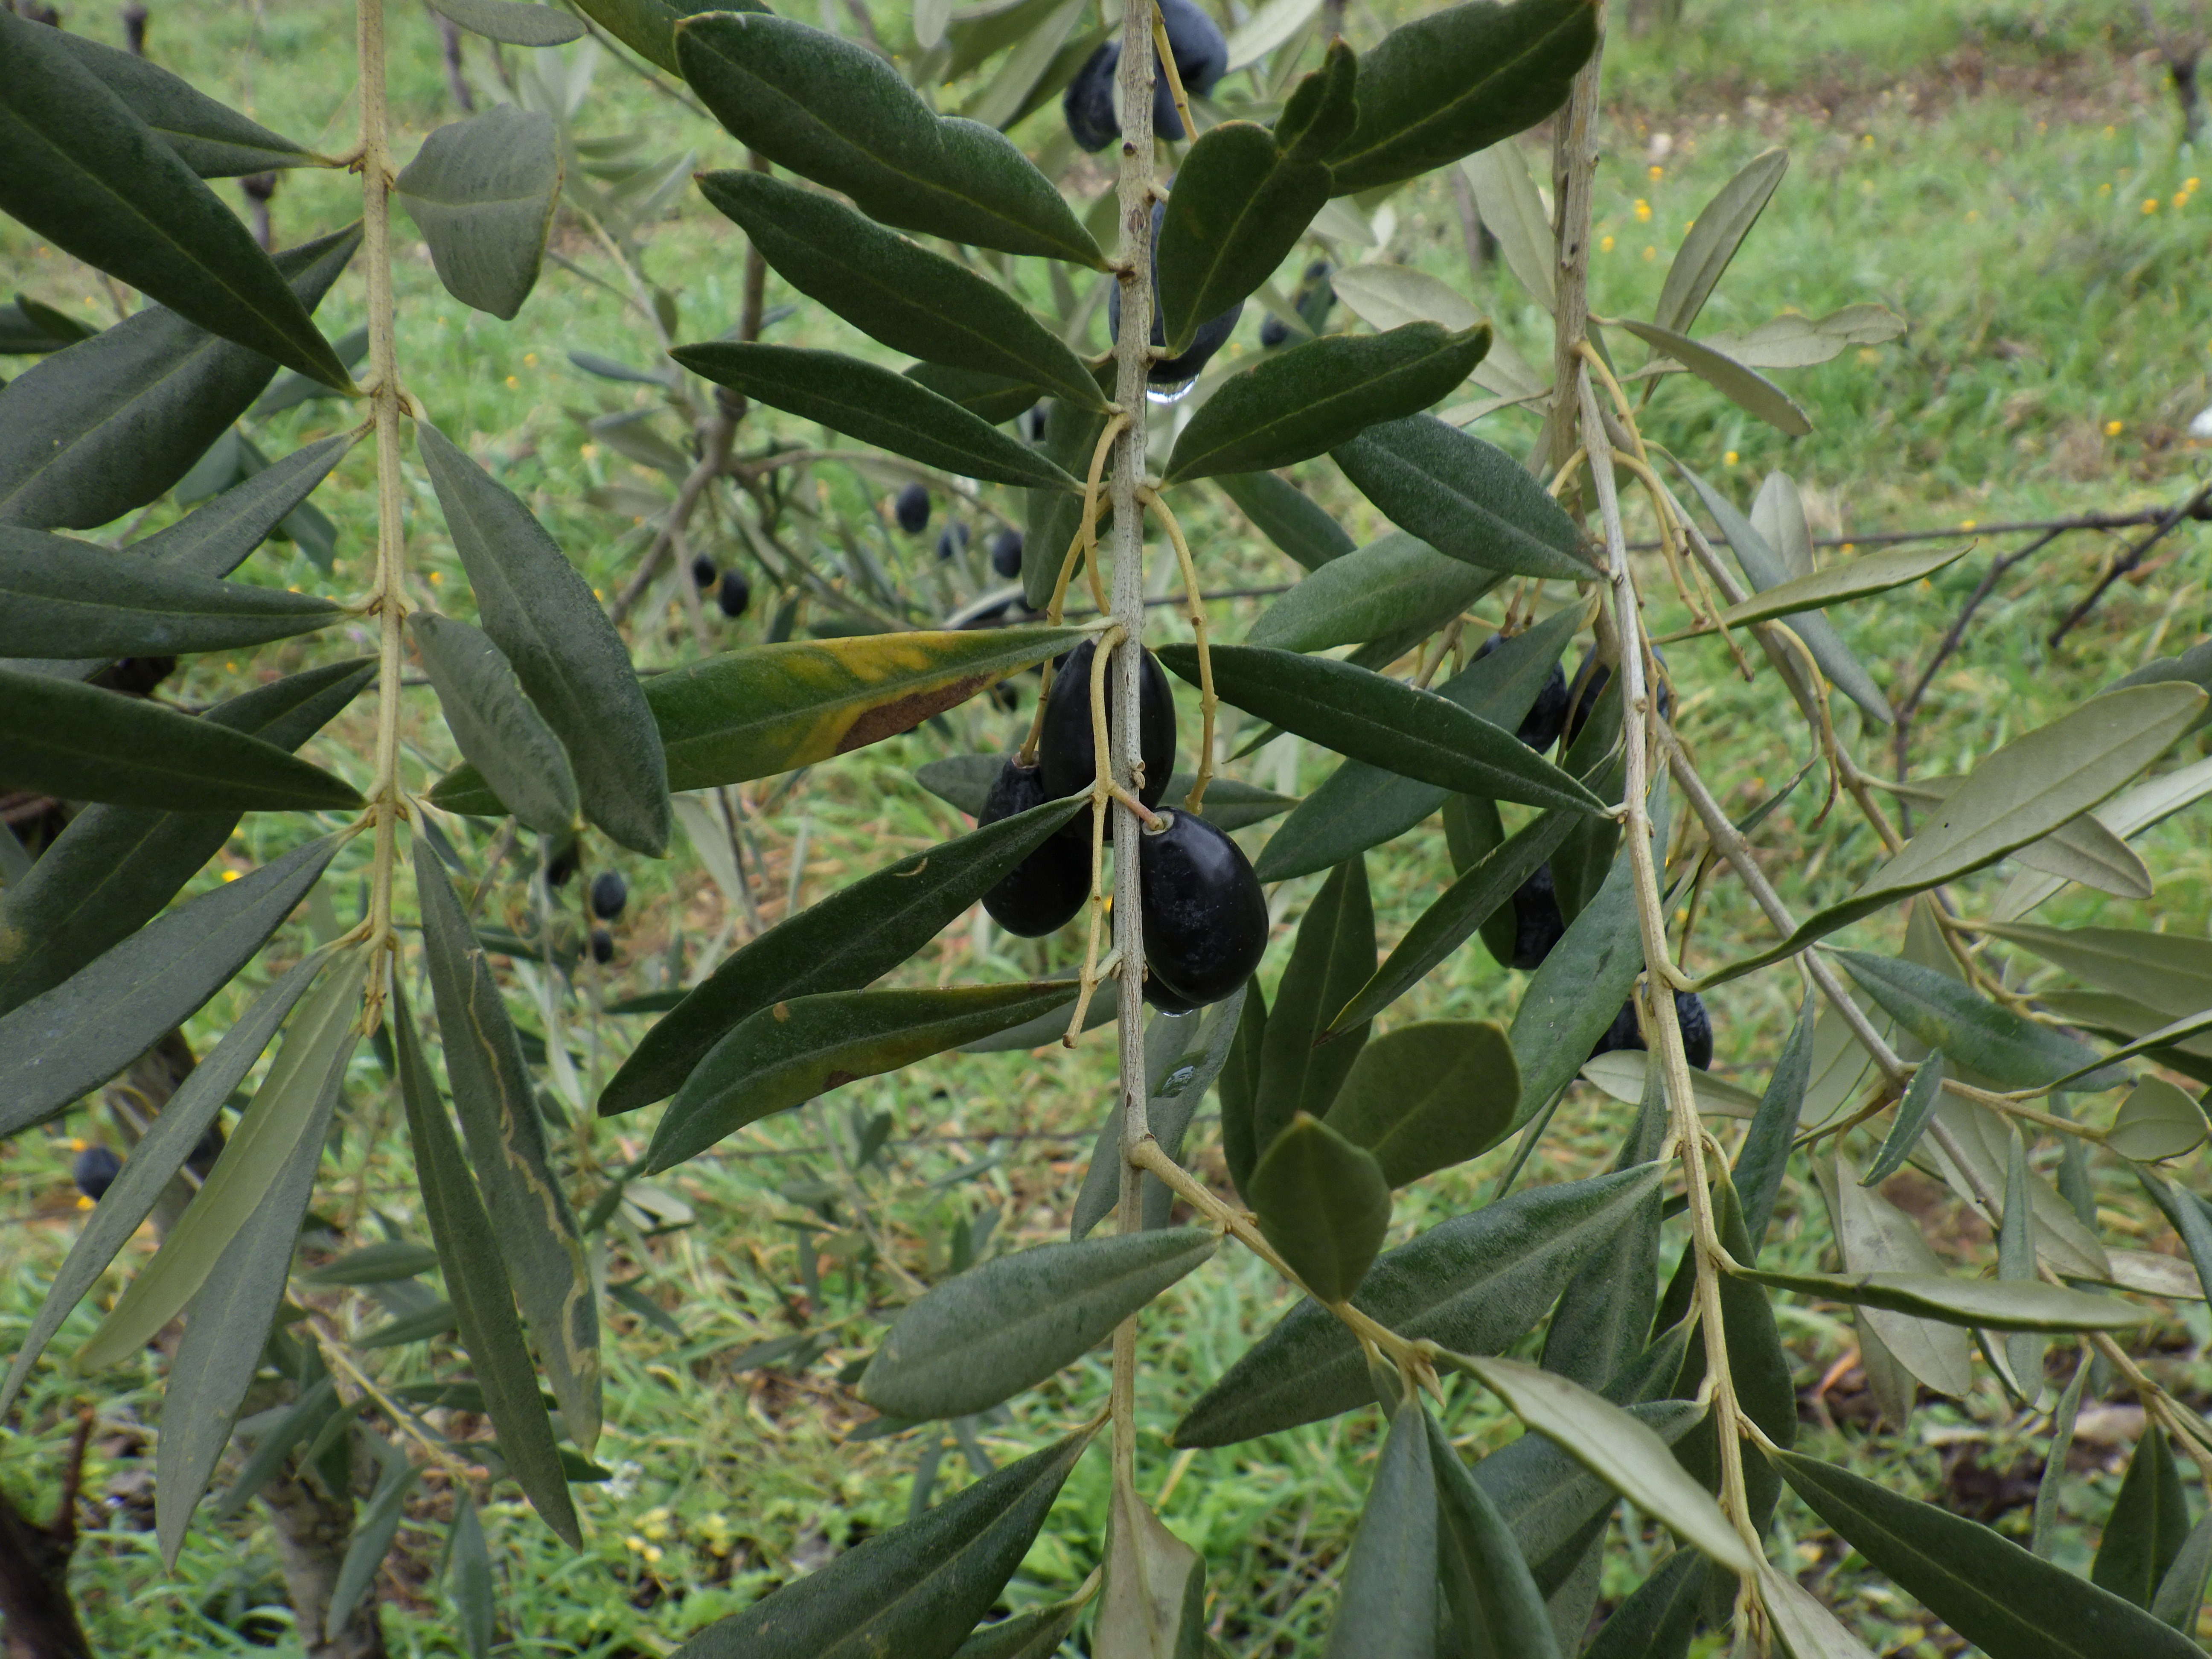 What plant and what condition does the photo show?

olive, violet spot of olive
